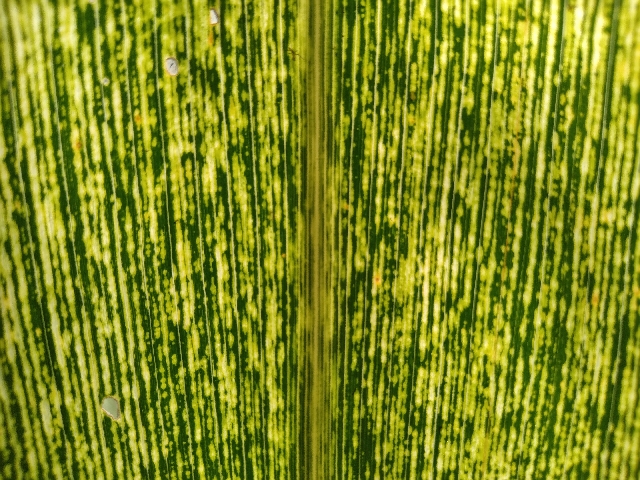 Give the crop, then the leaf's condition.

maize, maize streak virus
